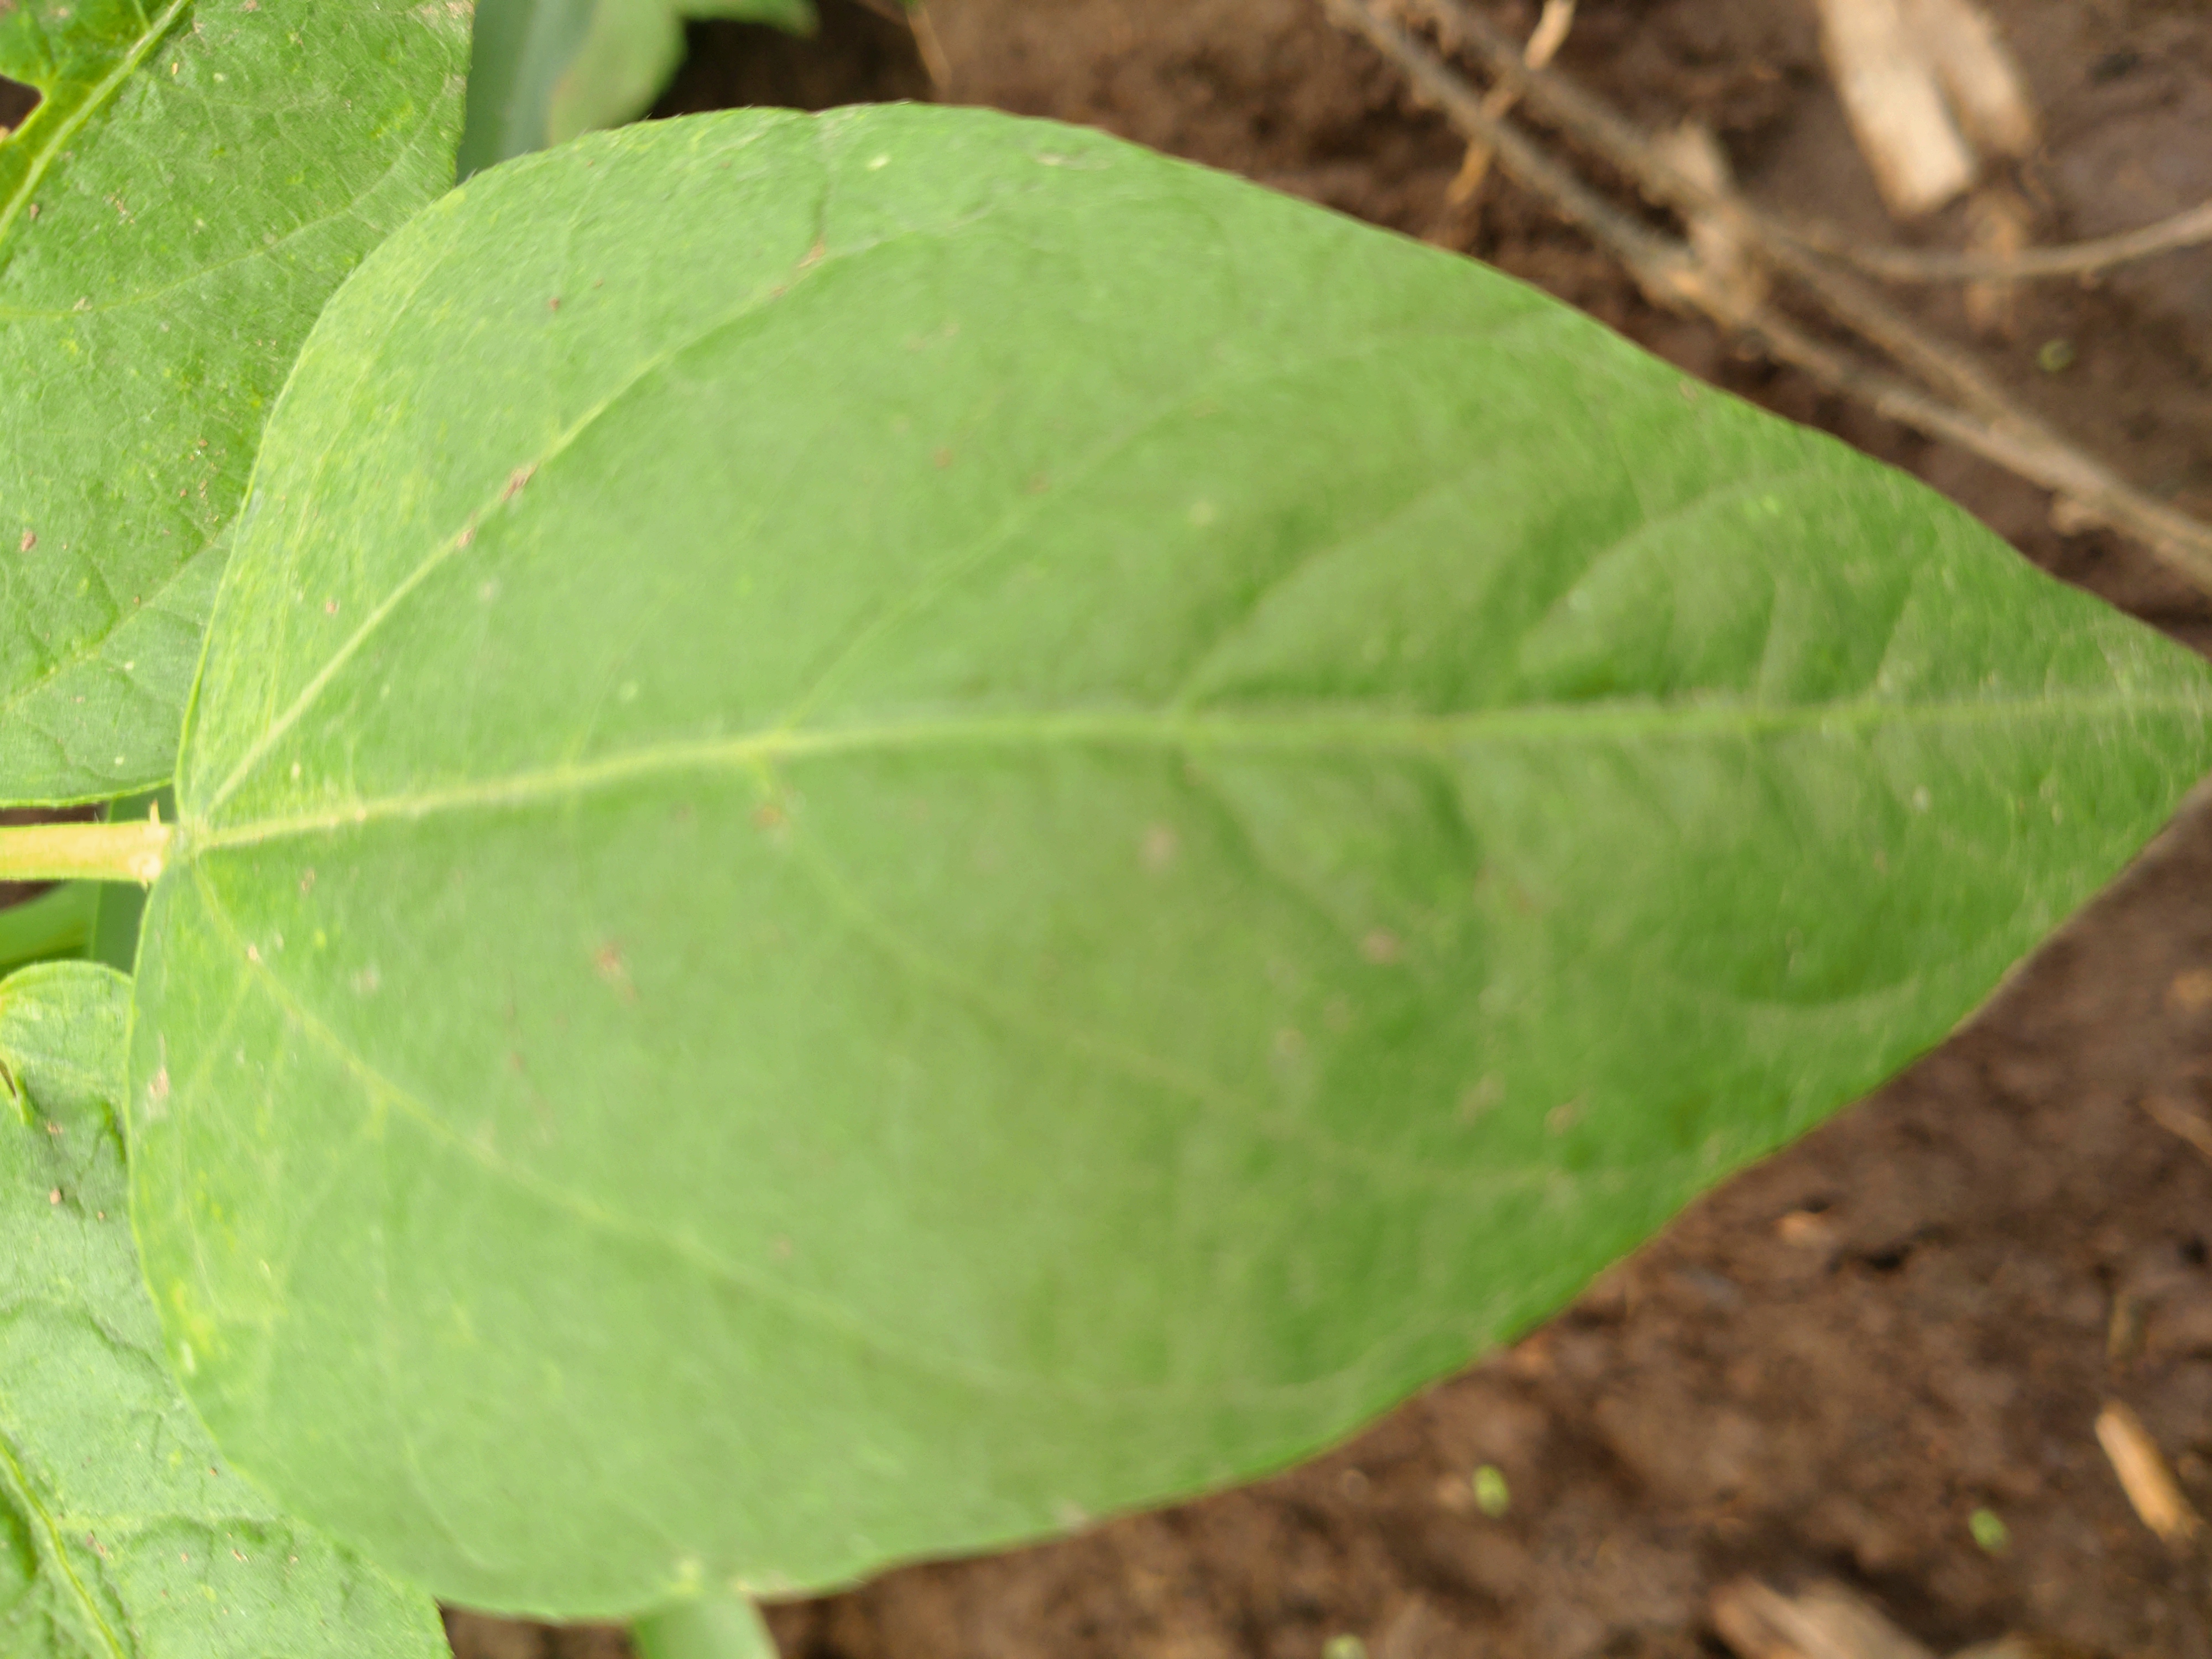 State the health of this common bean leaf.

healthy
